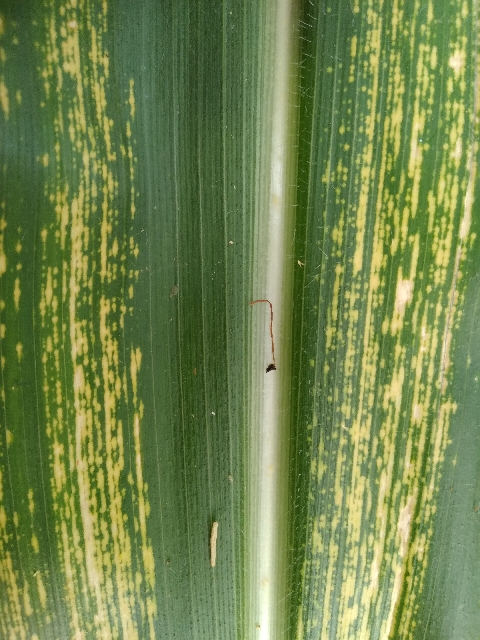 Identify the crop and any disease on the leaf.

maize, maize streak virus
